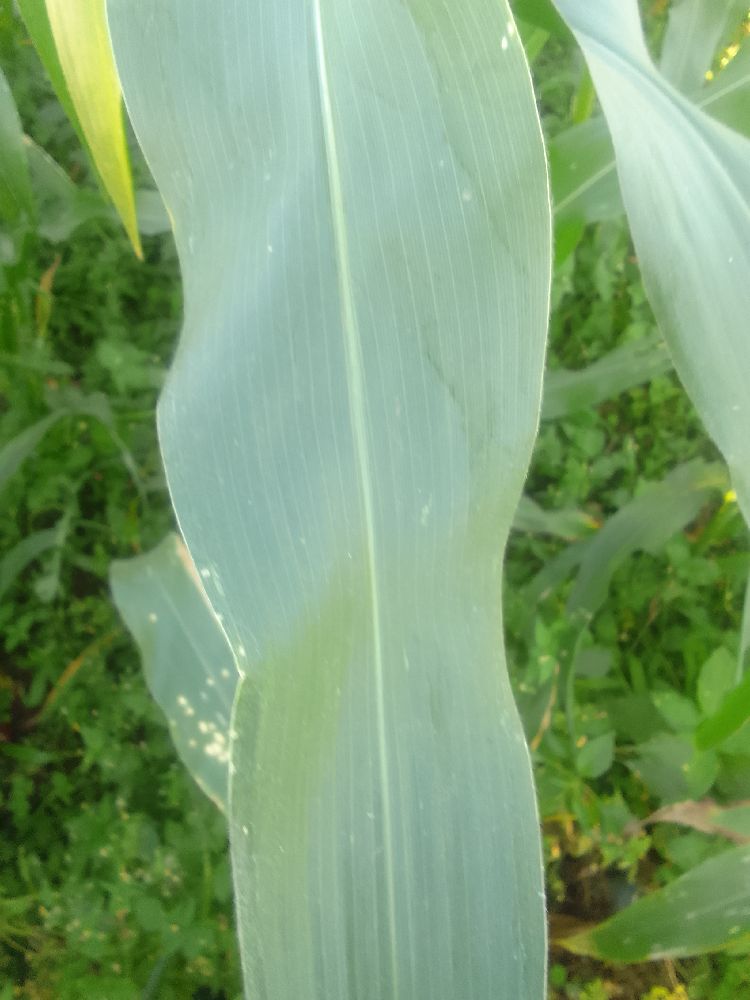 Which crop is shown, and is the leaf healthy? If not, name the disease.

maize, healthy
